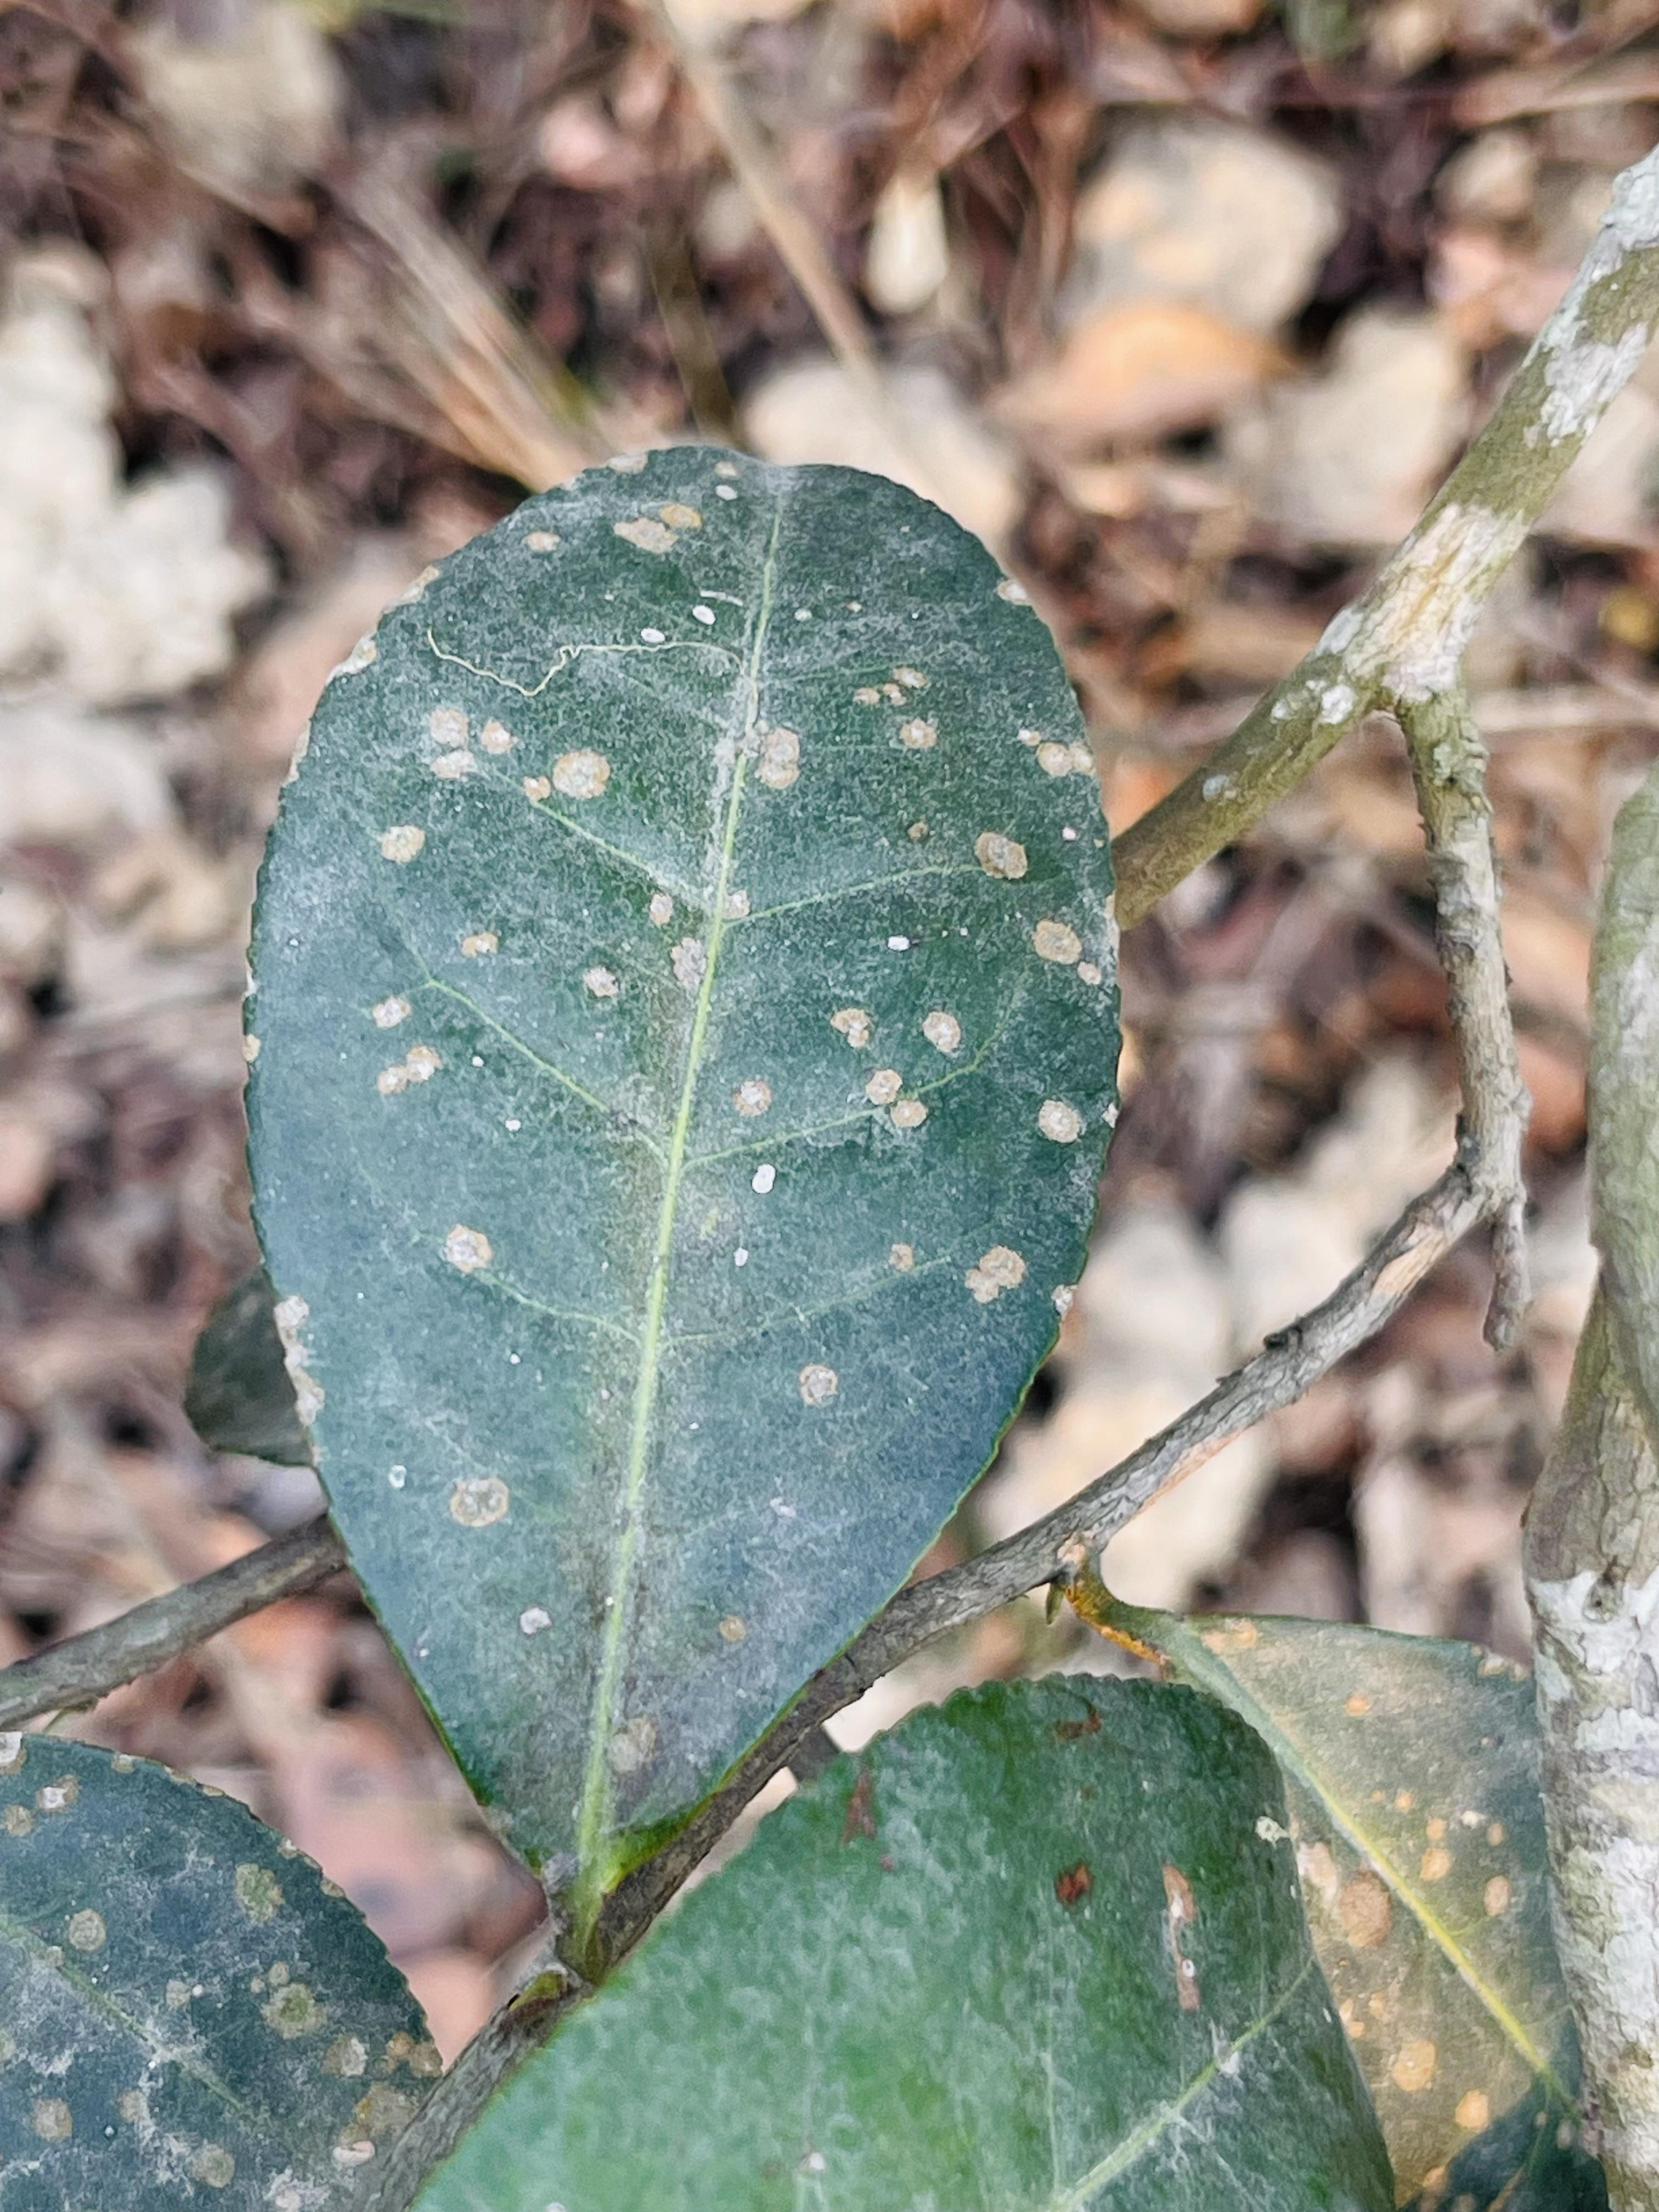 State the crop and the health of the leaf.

tea, red rust
